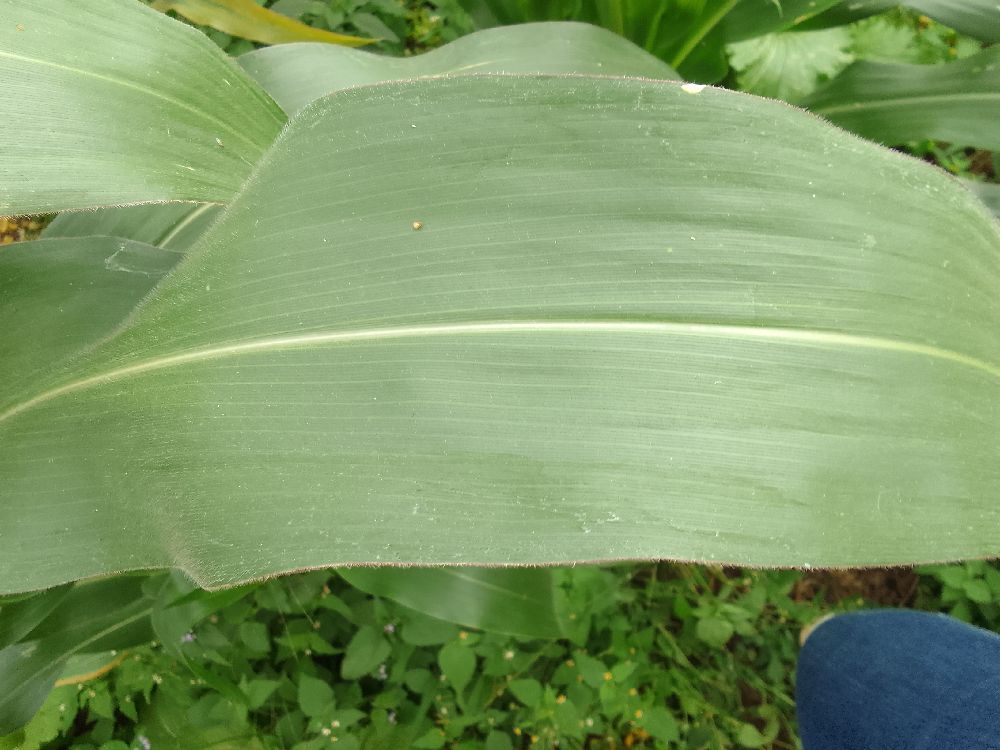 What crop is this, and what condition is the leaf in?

maize, healthy
